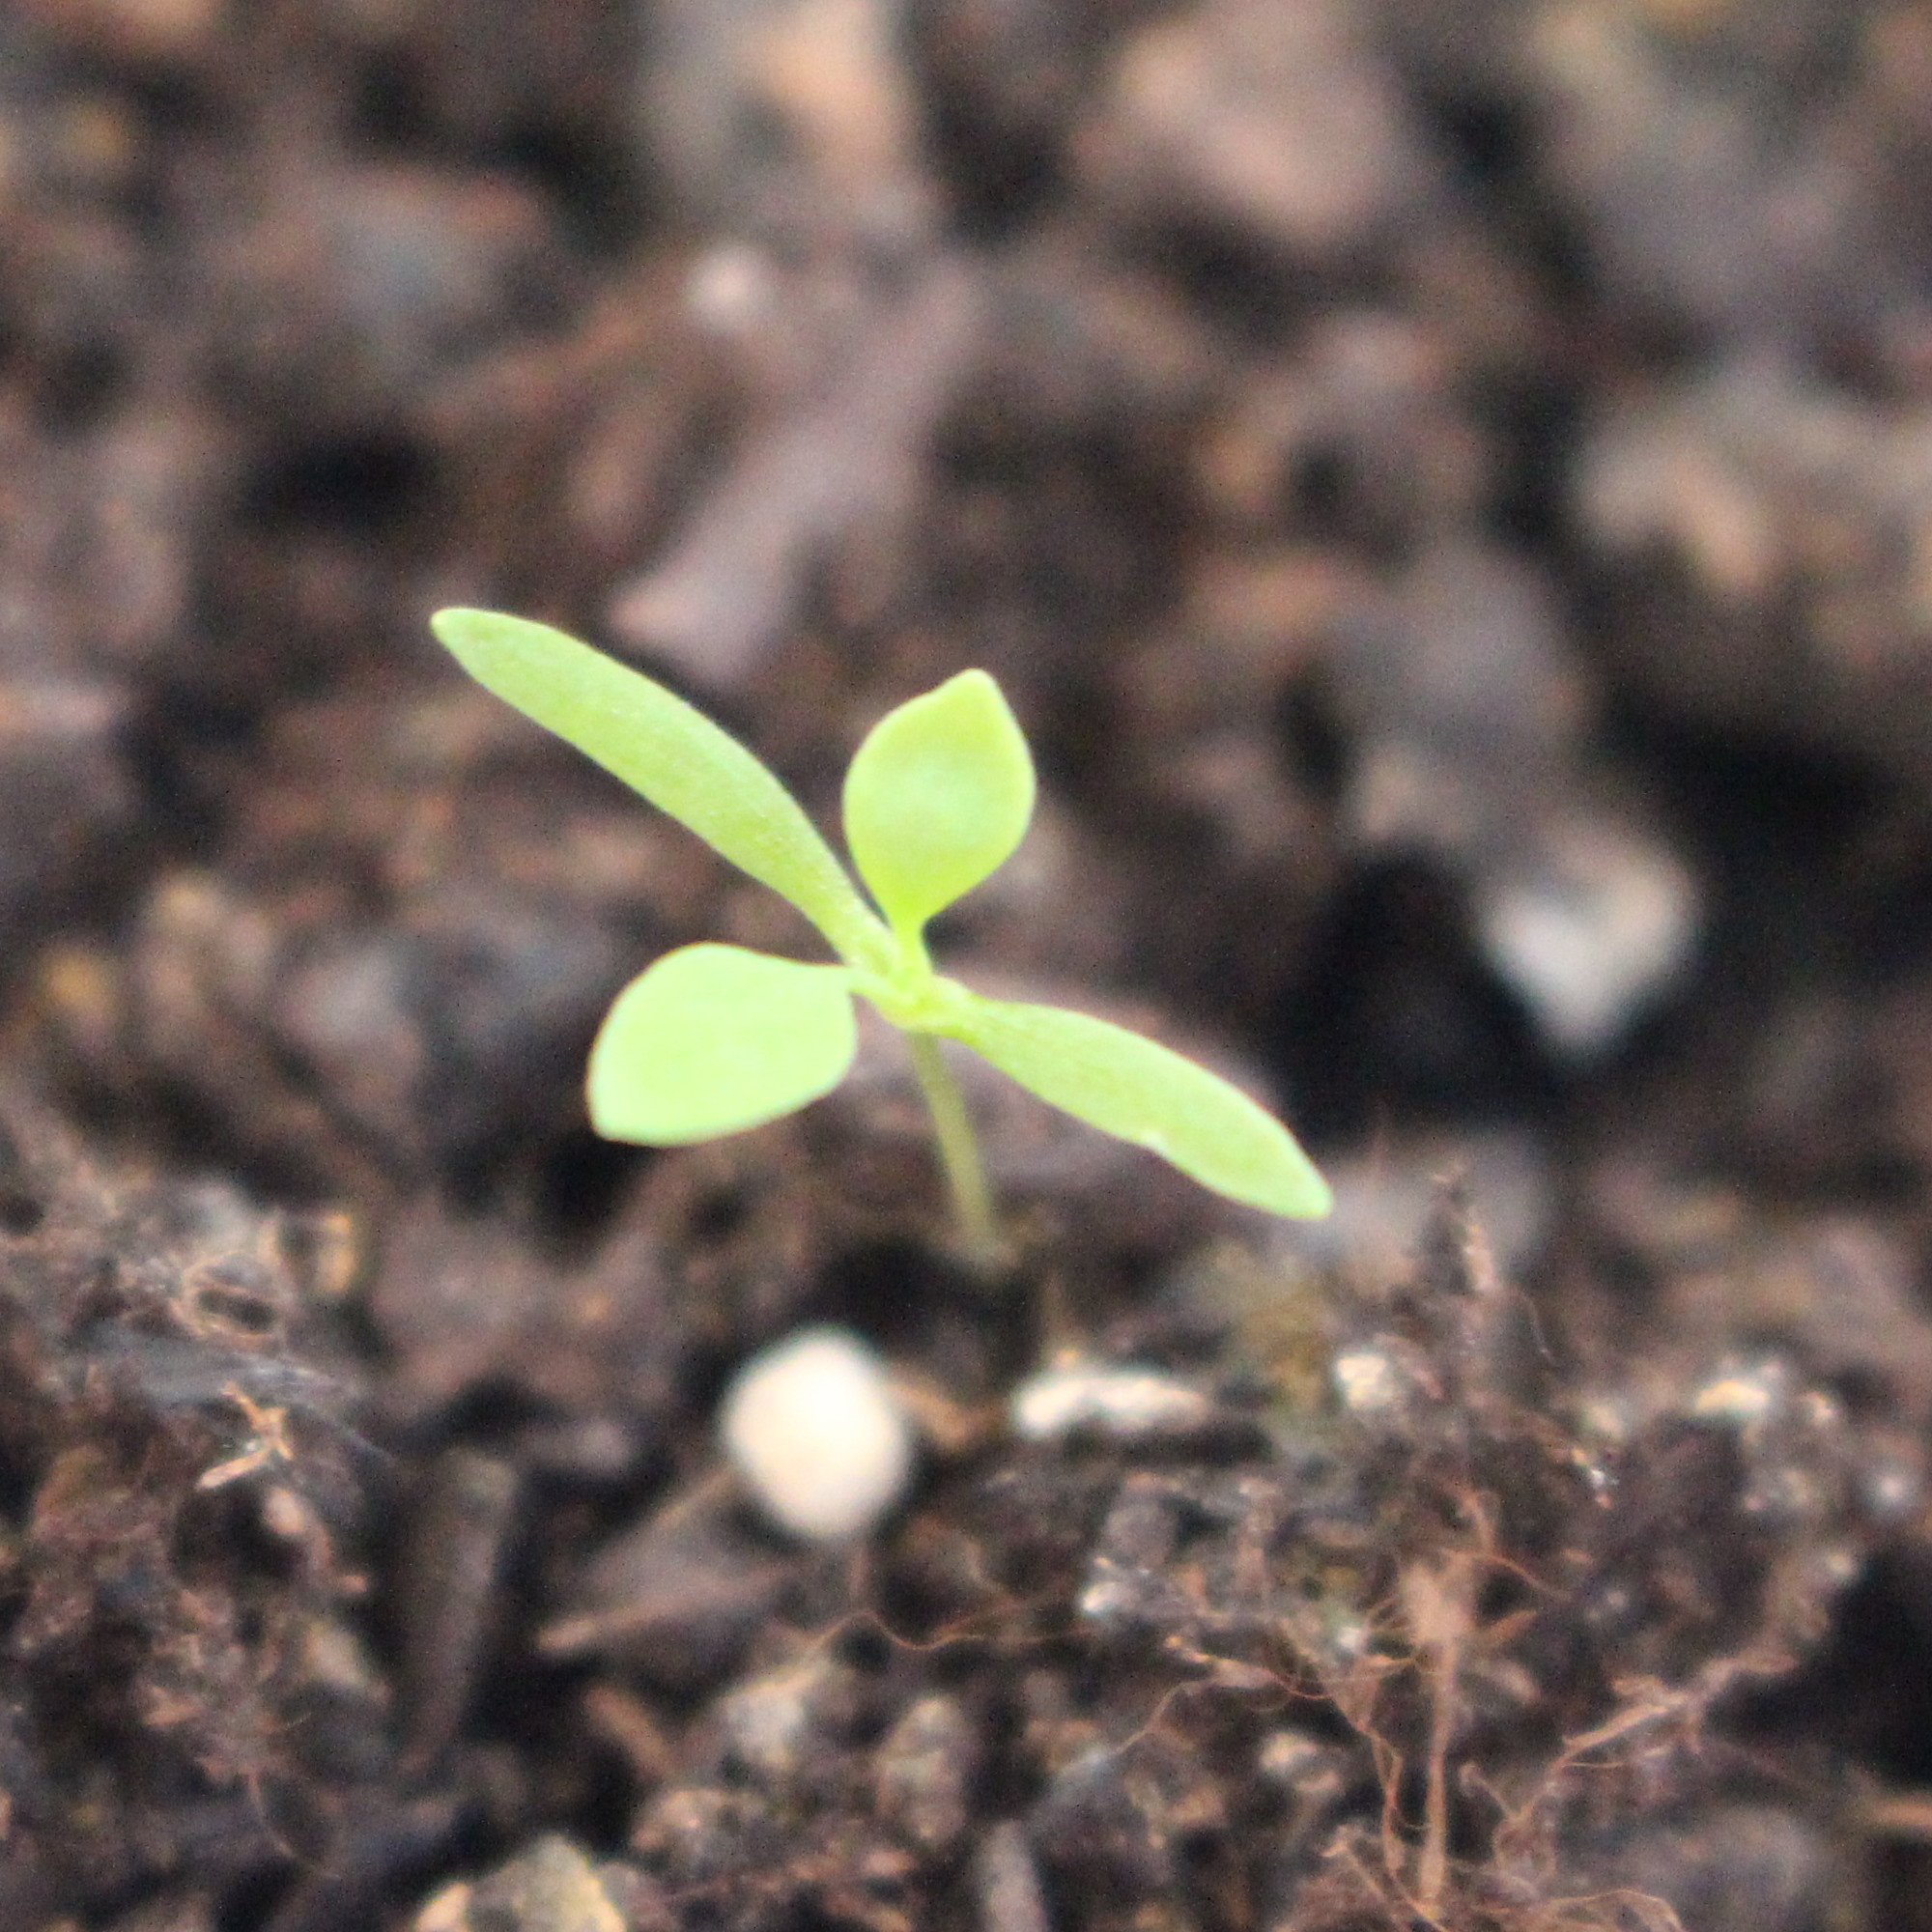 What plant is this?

Papaver rhoeas
